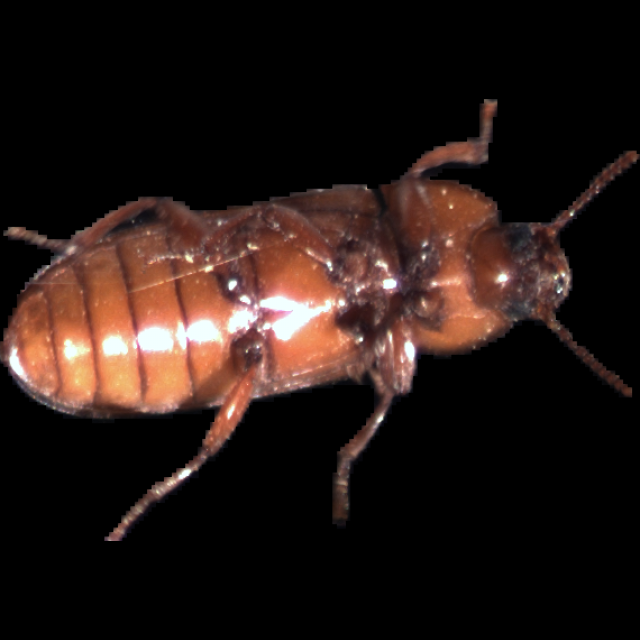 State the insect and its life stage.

mealworm beetle
